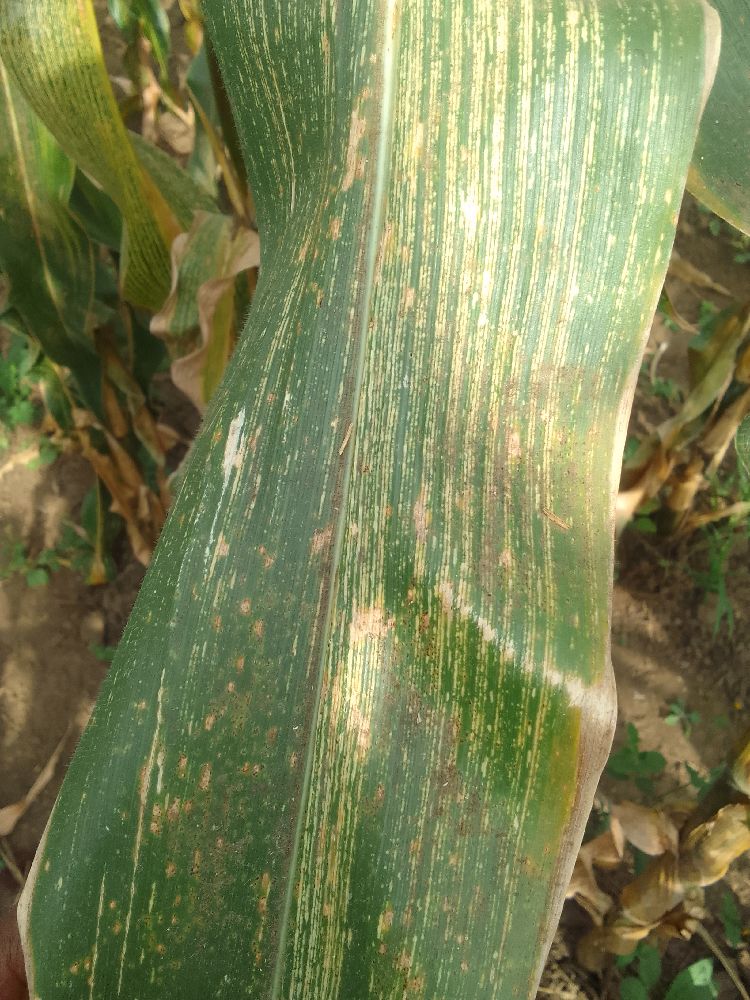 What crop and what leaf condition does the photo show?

maize, maize streak virus
